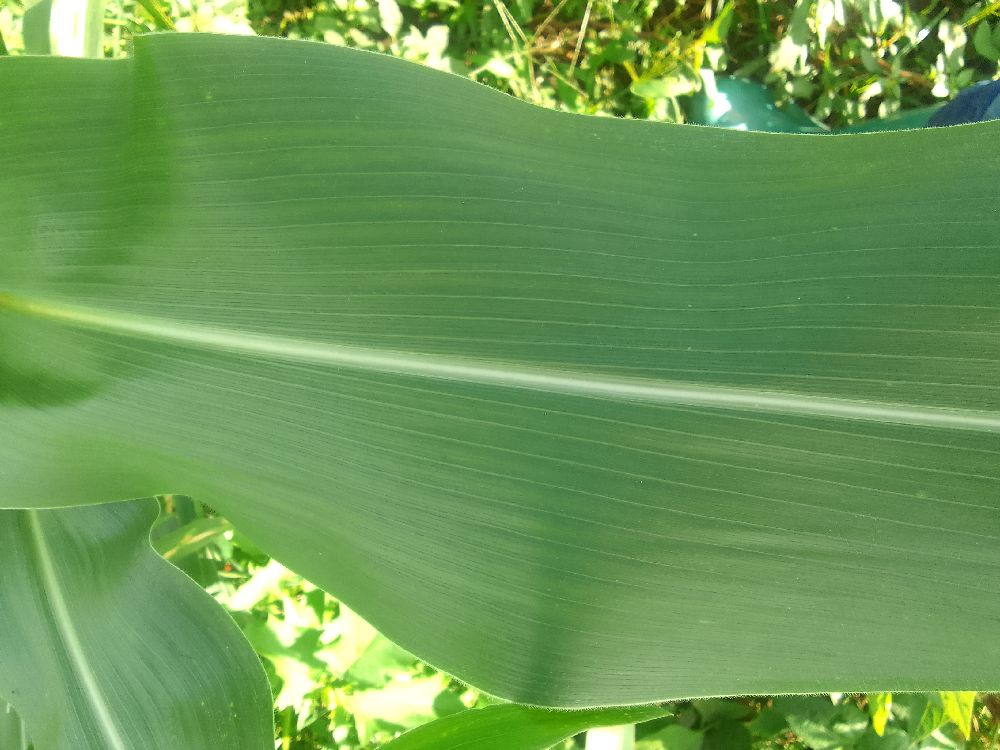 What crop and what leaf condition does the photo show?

maize, healthy
